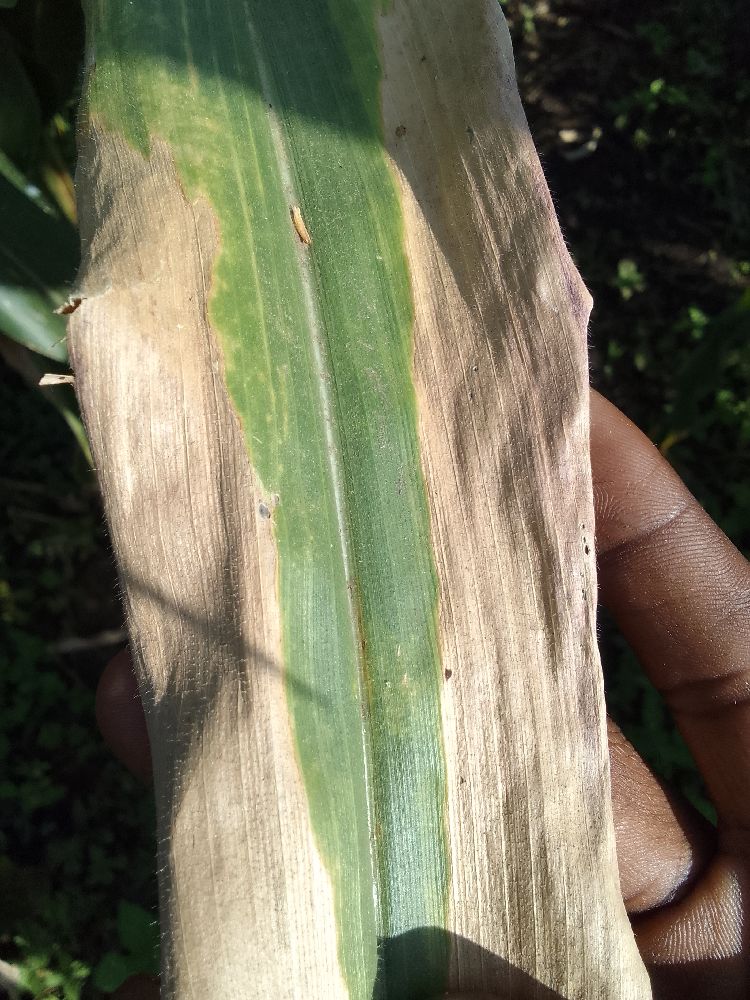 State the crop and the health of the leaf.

maize, maize lethal necrosis
